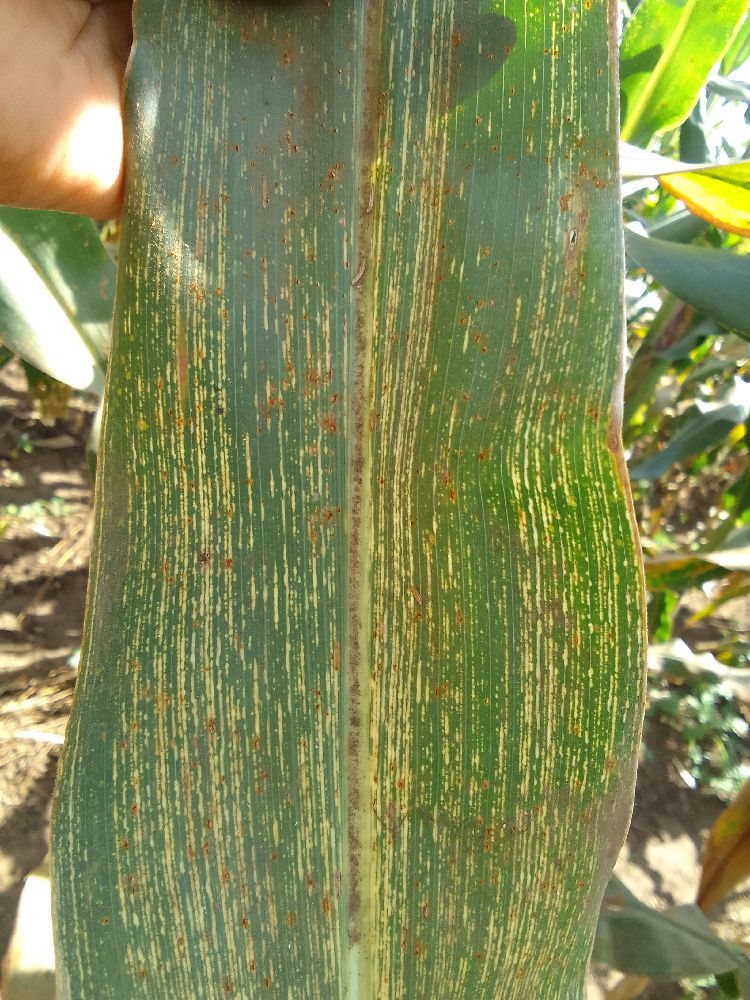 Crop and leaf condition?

maize, maize streak virus
